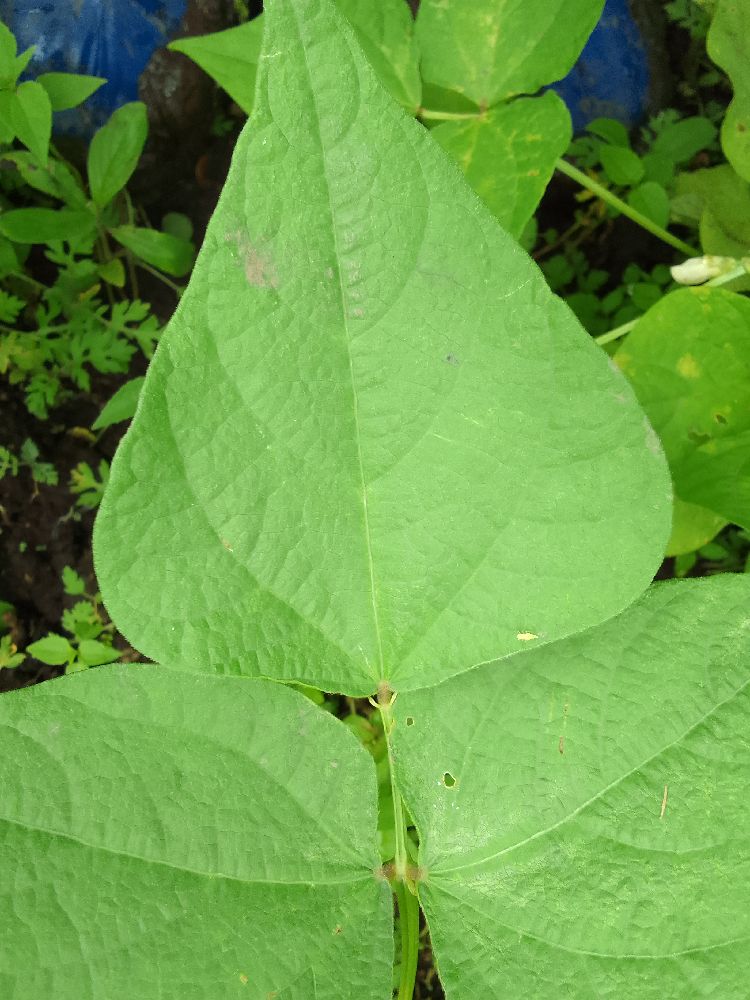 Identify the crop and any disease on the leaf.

common bean, healthy
